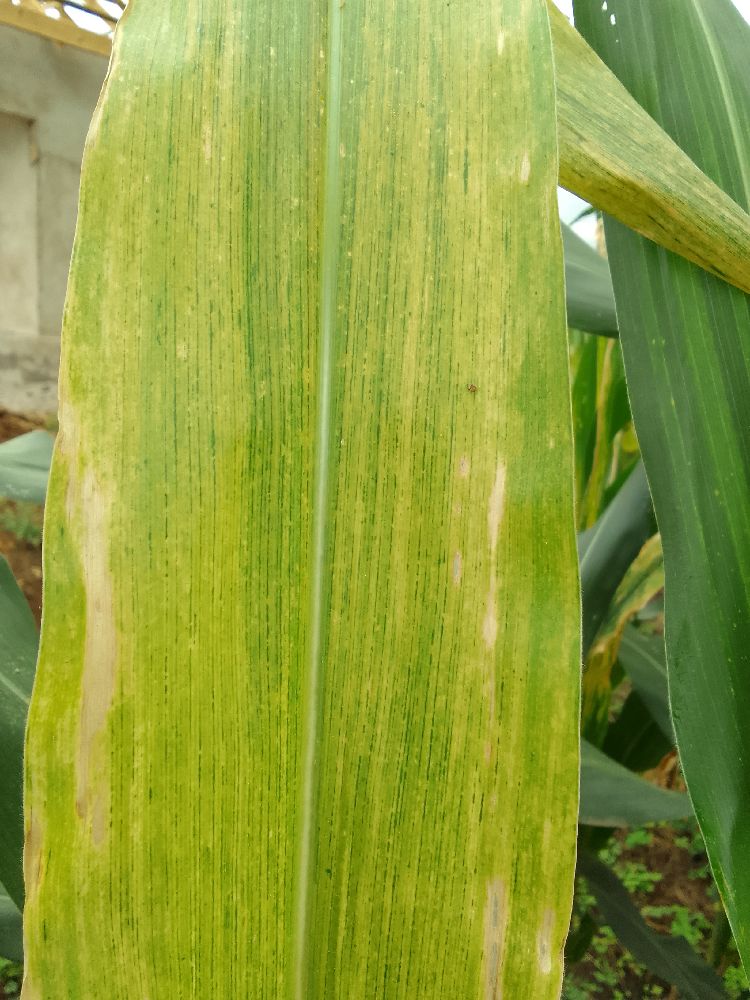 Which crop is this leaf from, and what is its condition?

maize, maize lethal necrosis
